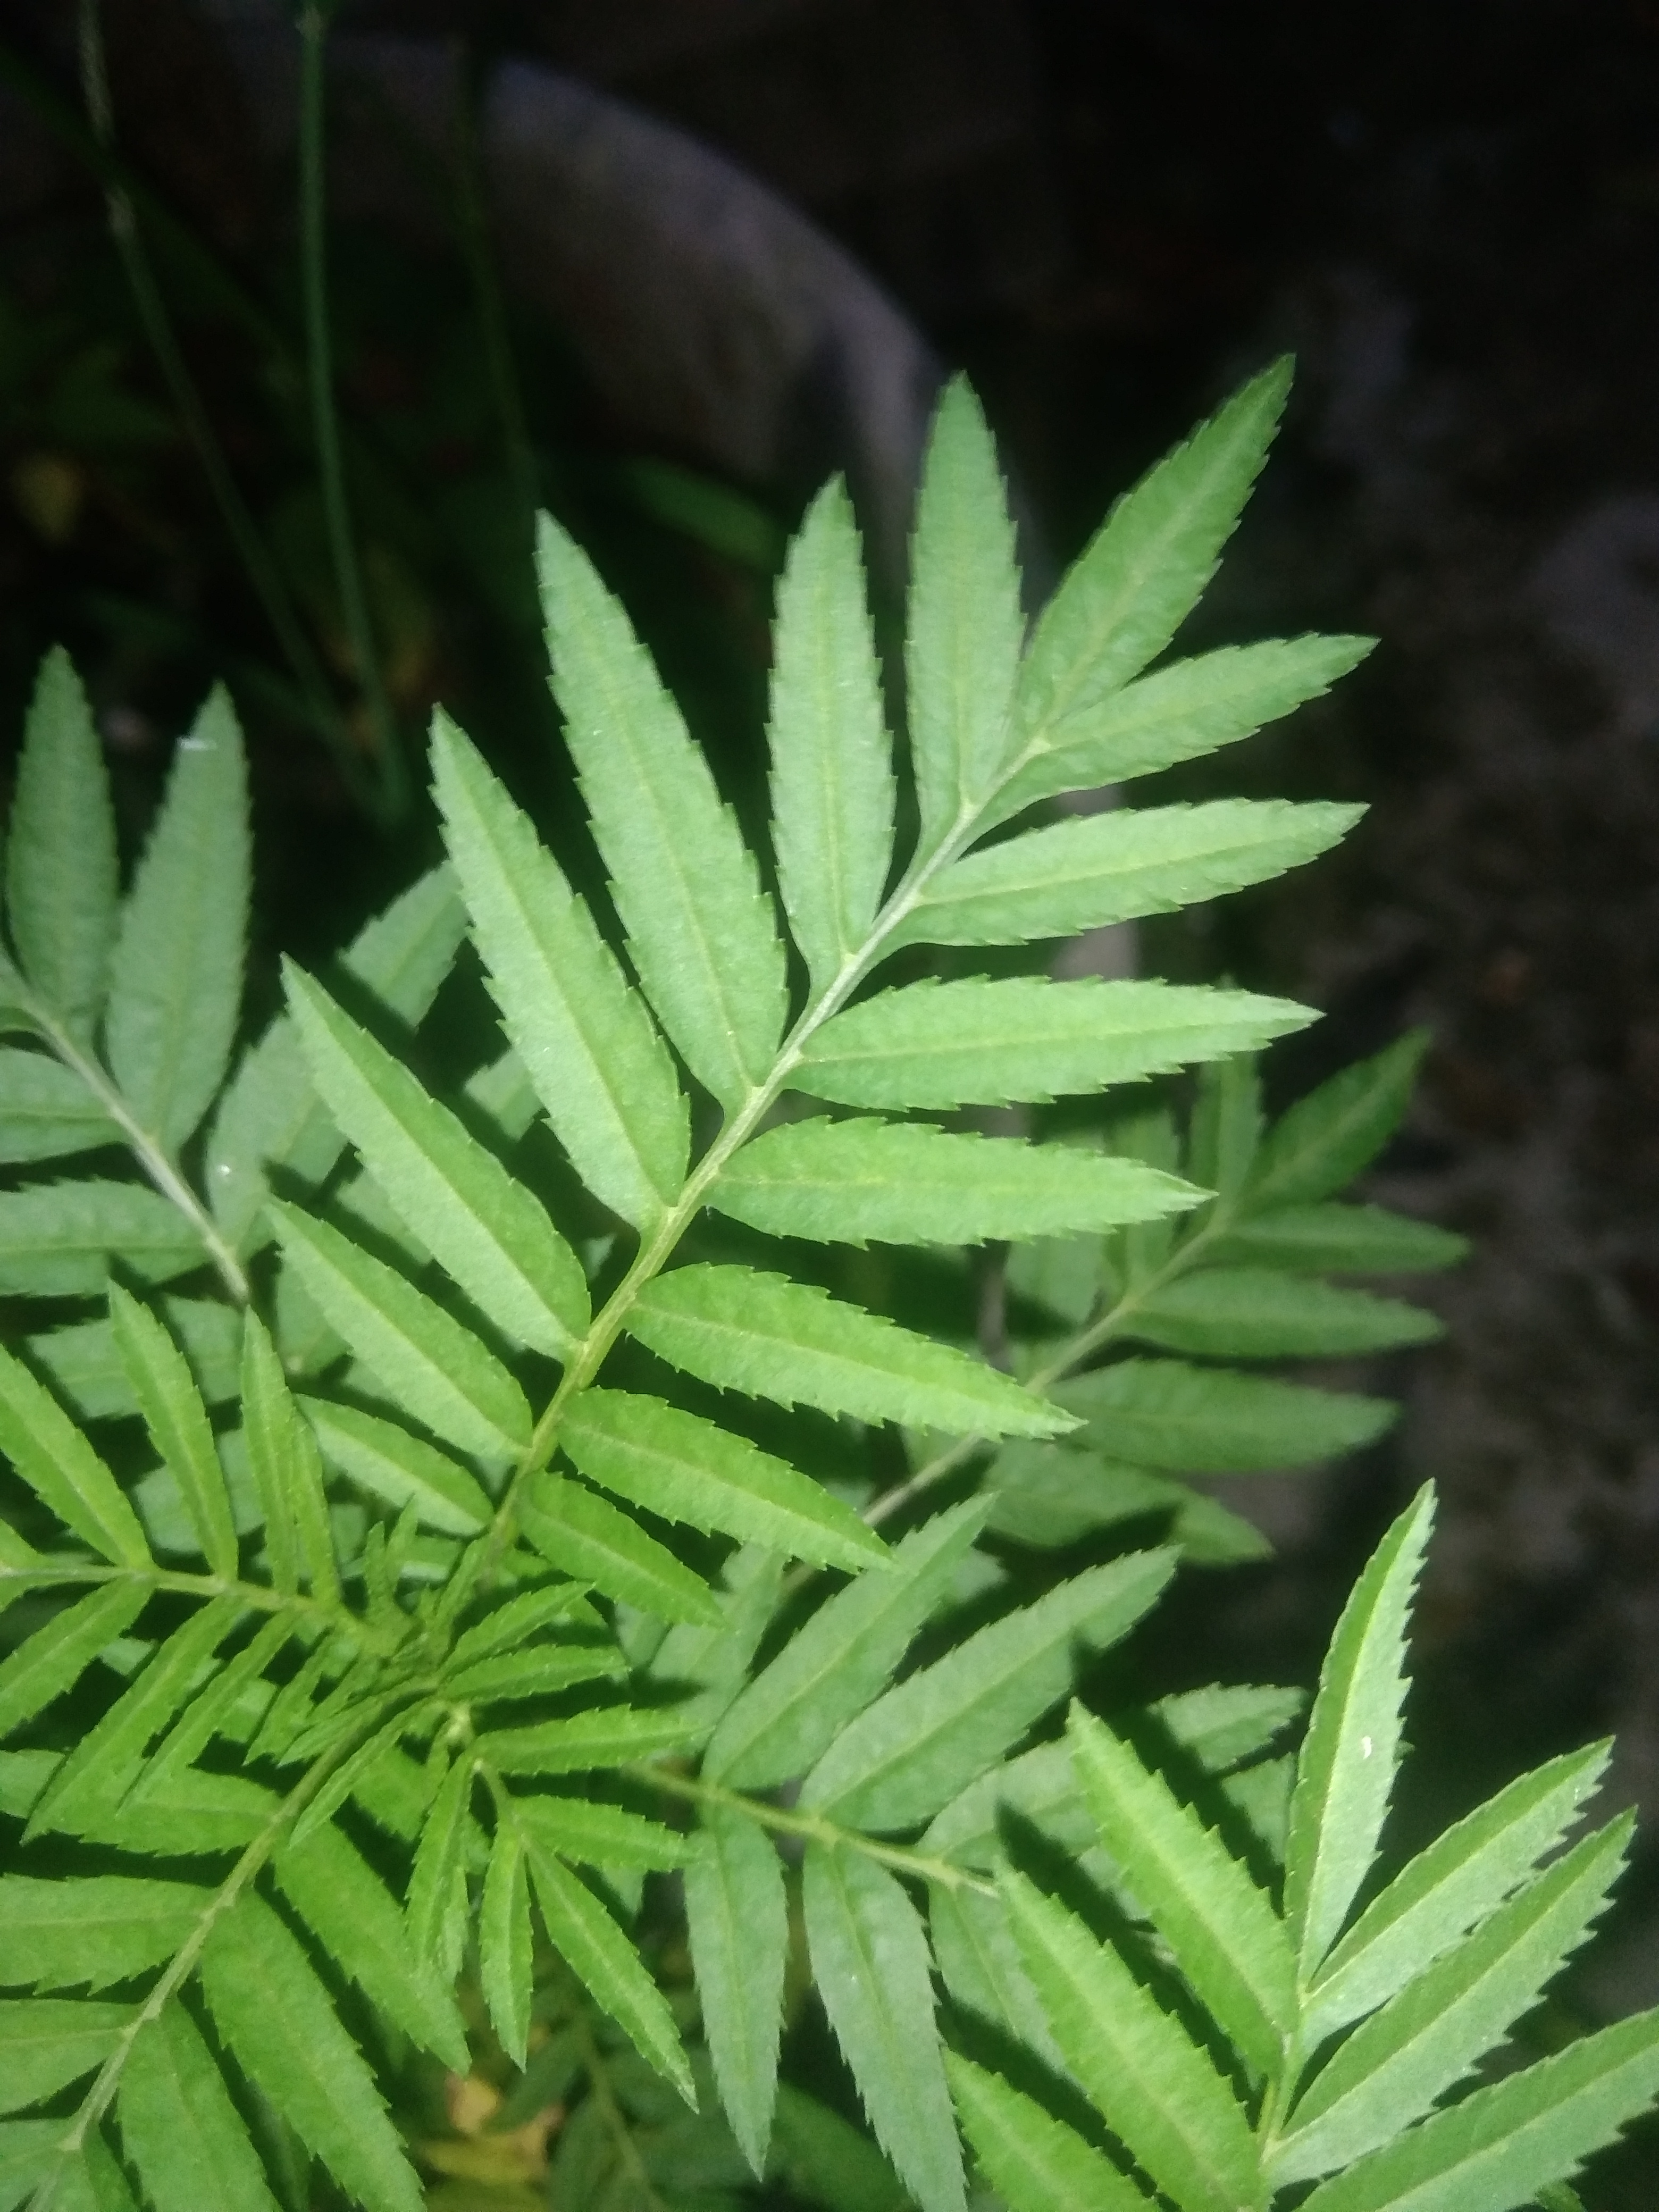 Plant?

marigold
